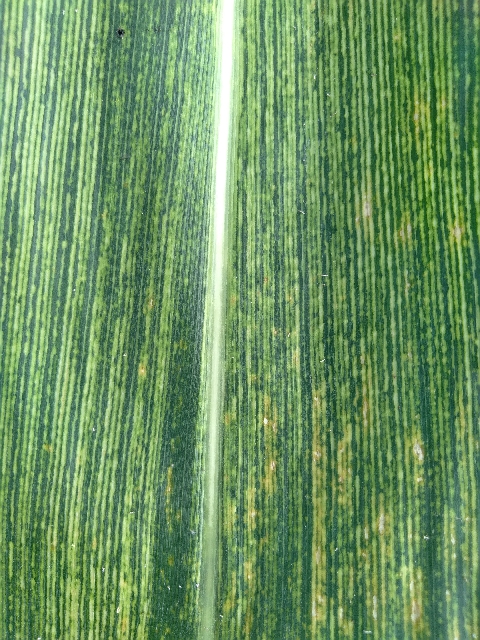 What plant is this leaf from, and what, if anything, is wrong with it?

maize, maize streak virus
